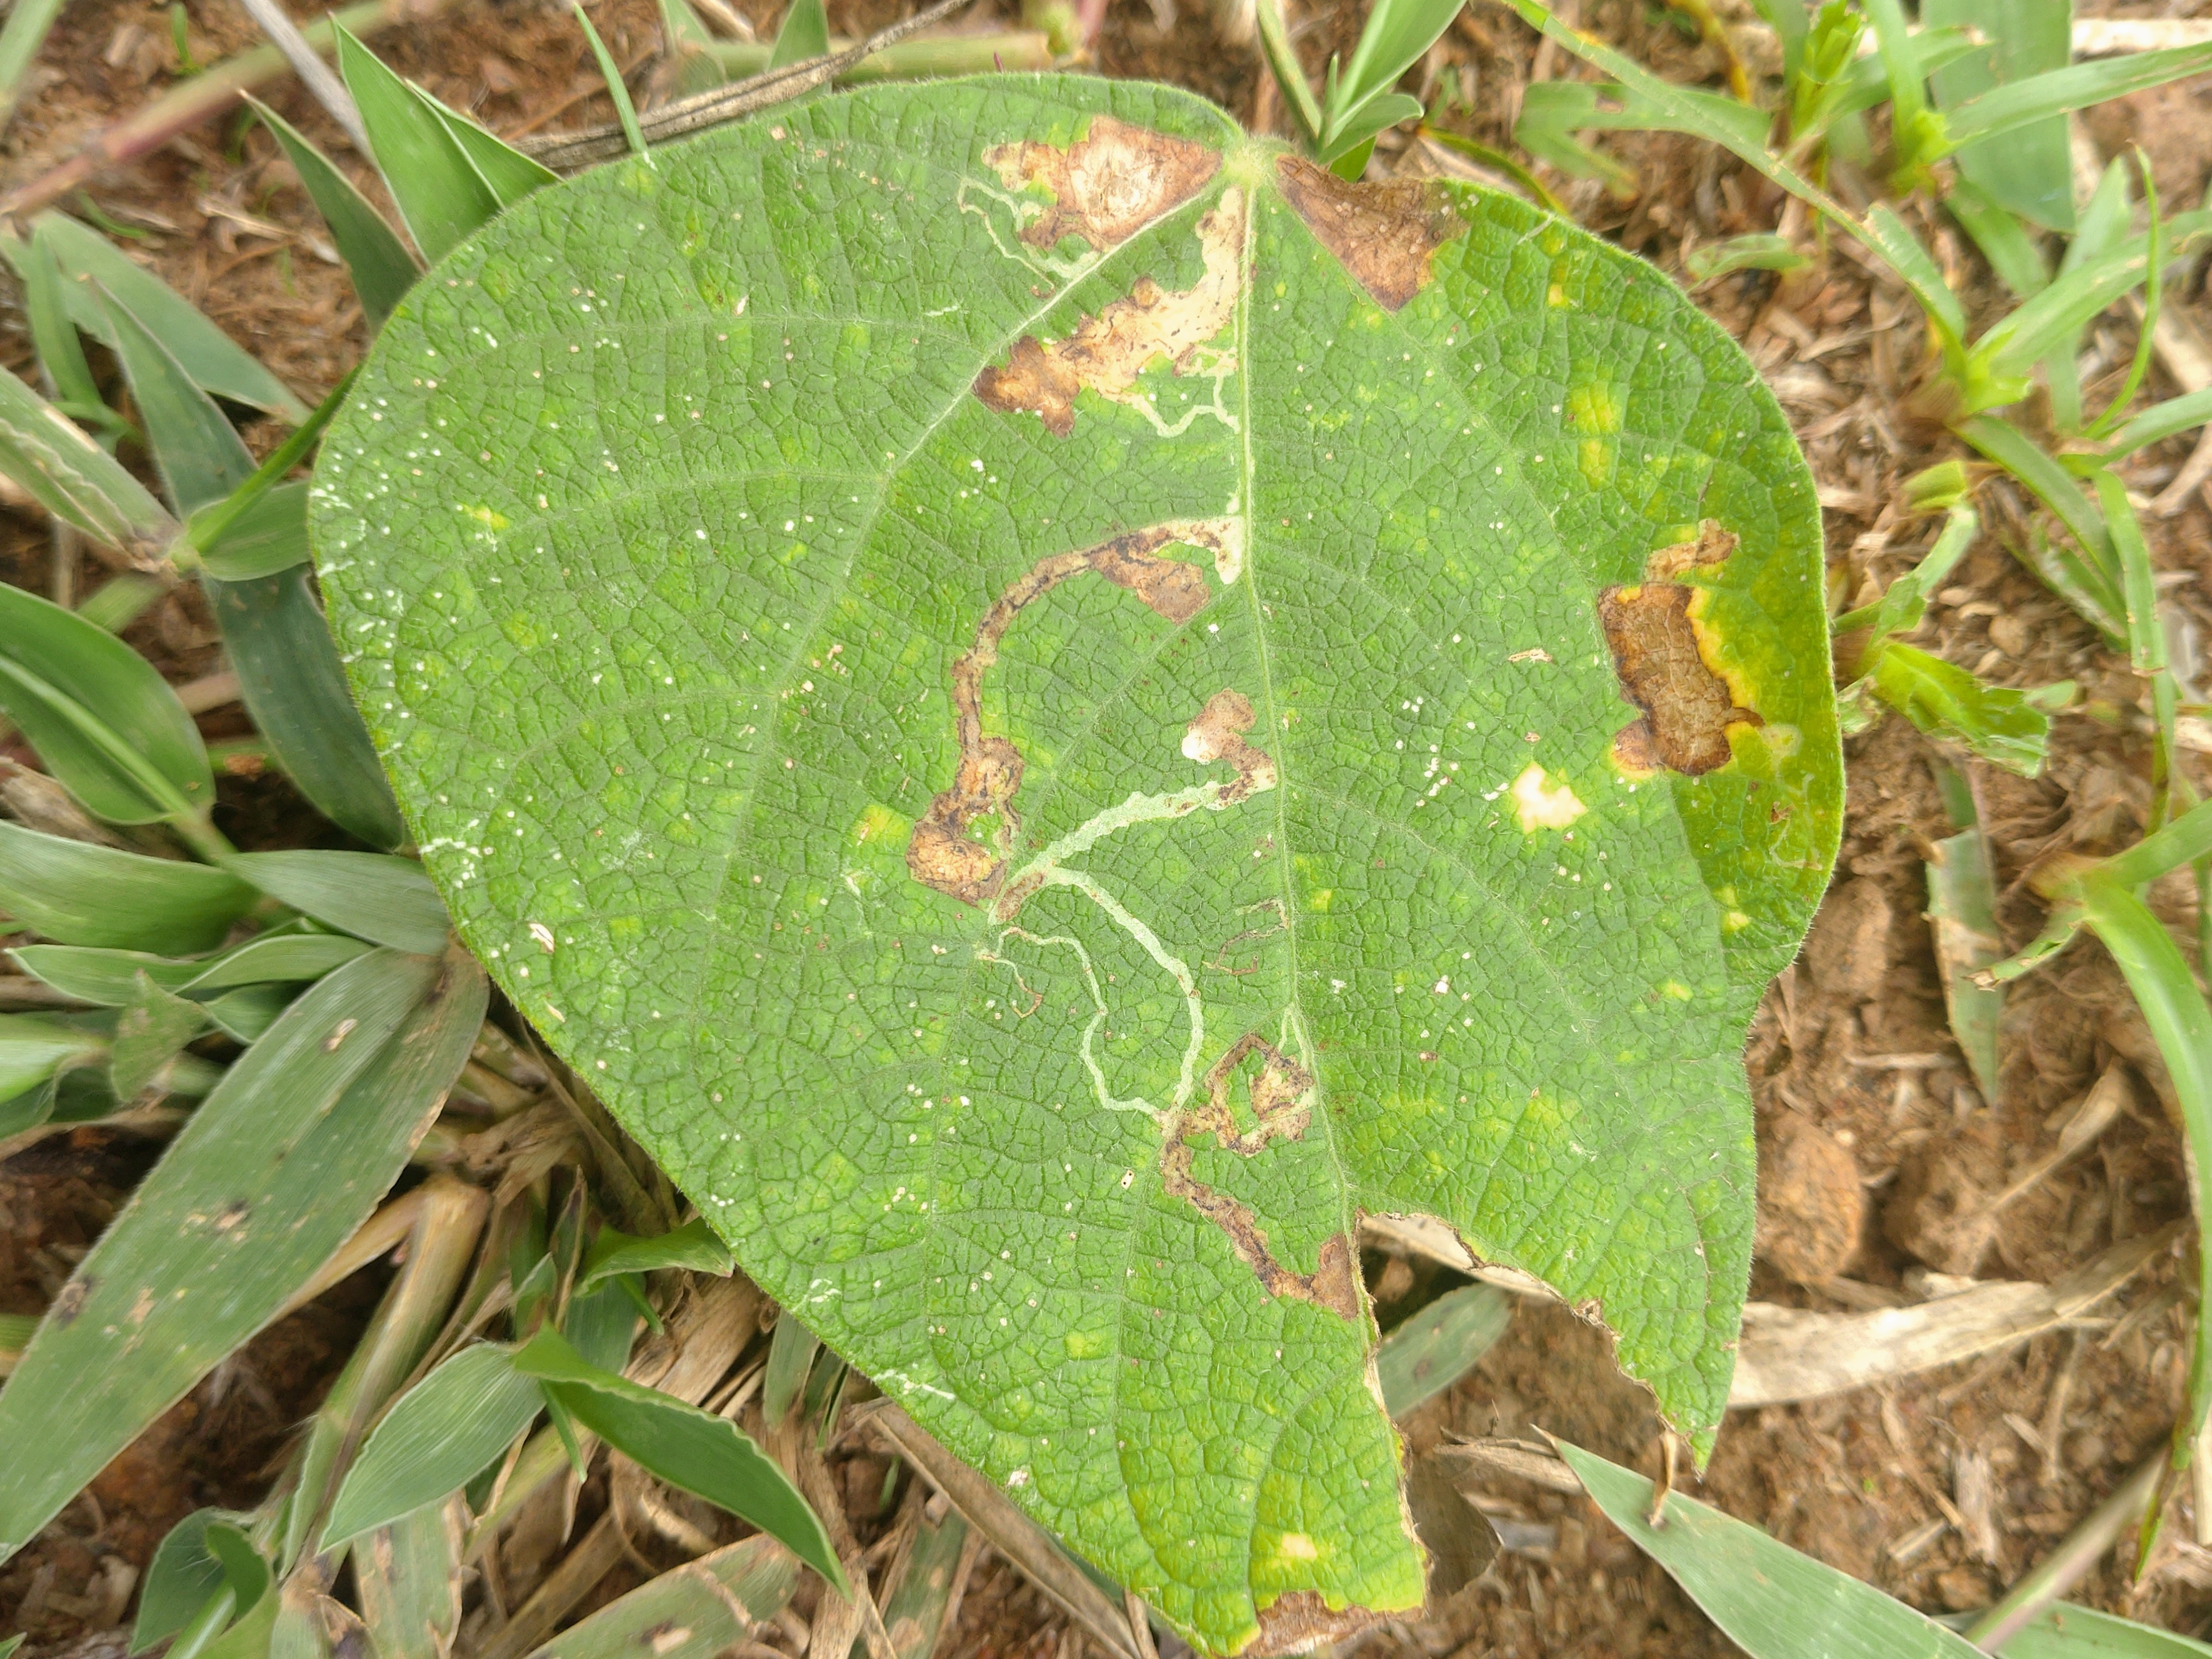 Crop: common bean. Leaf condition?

anthracnose
